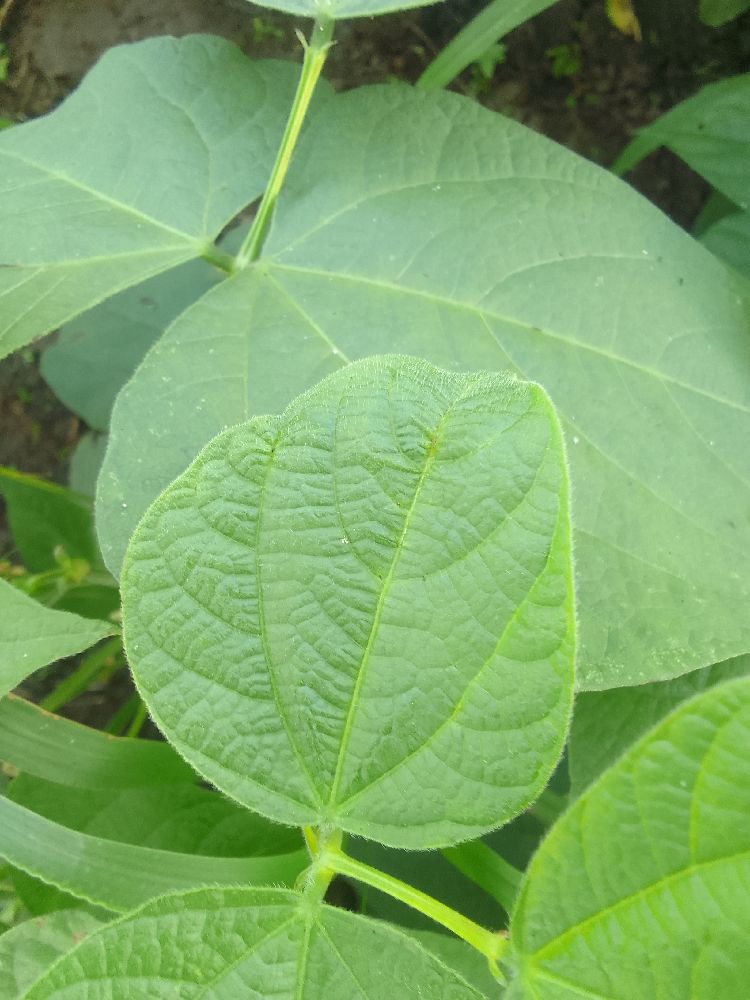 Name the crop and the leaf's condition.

common bean, healthy
